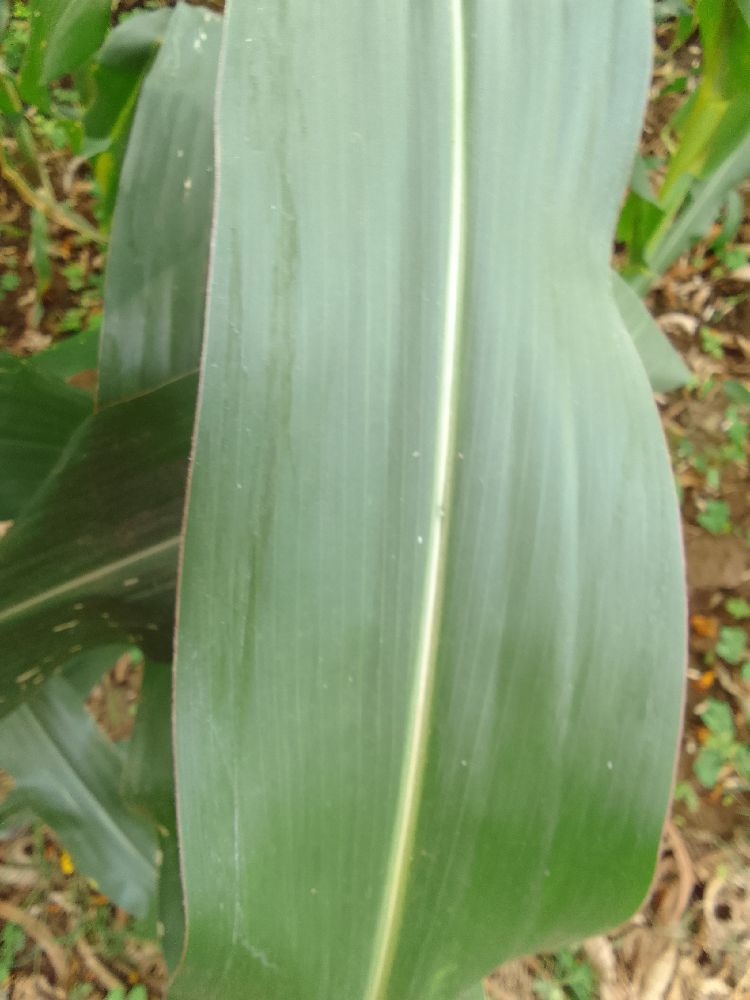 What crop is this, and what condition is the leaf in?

maize, healthy
